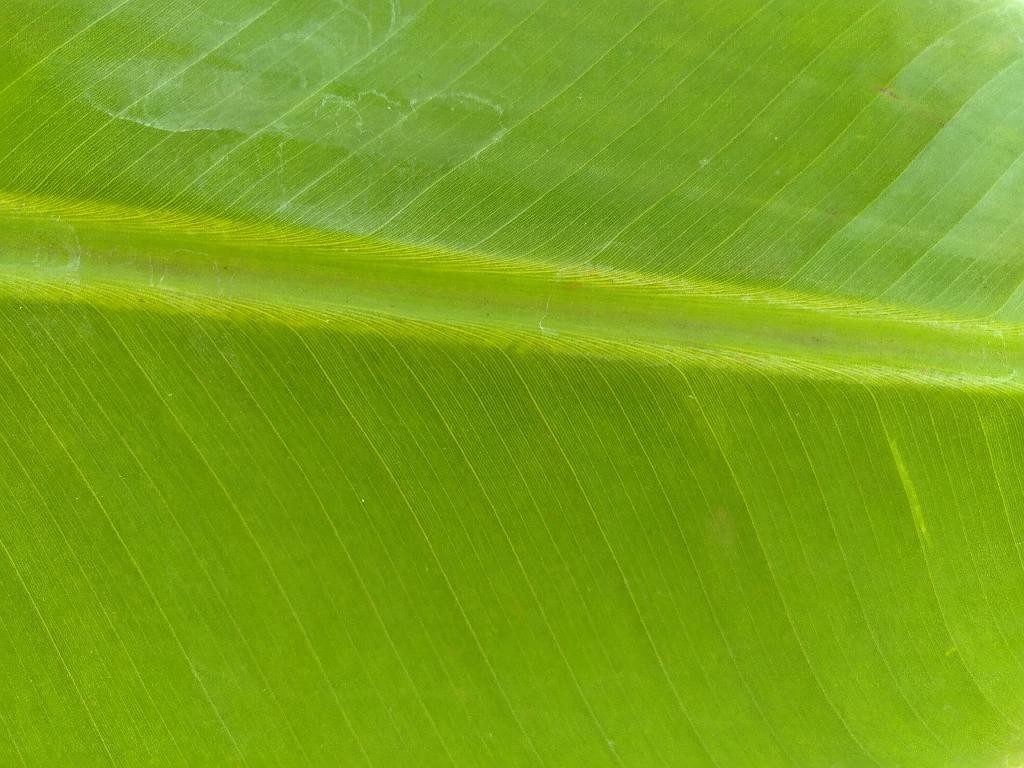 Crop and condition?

banana, healthy
